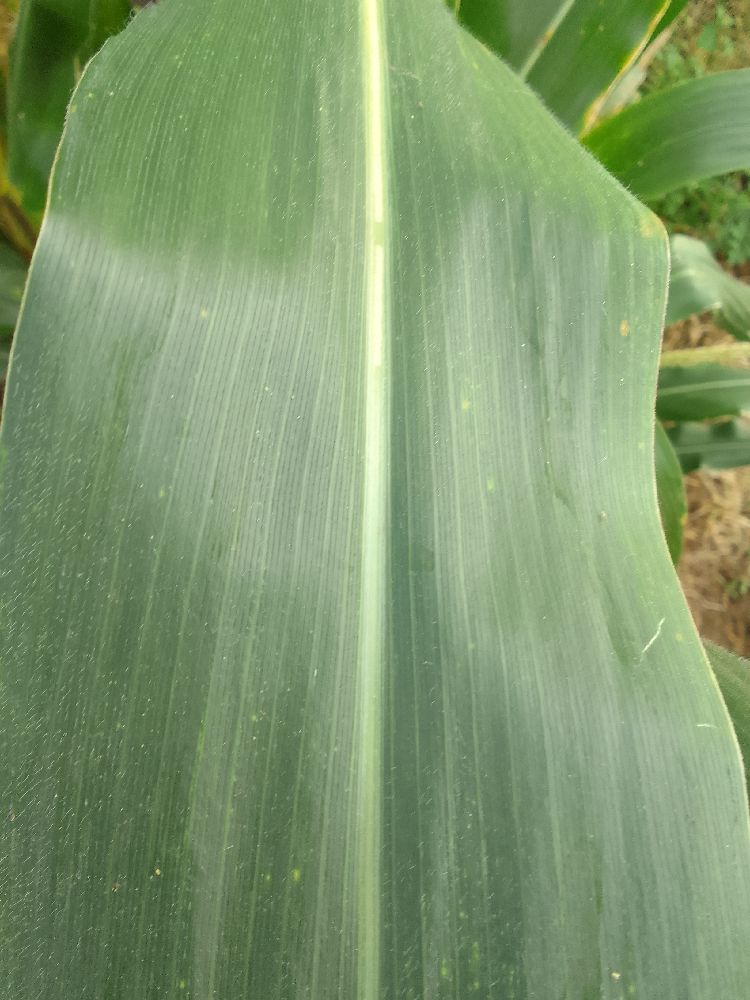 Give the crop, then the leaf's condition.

maize, healthy
